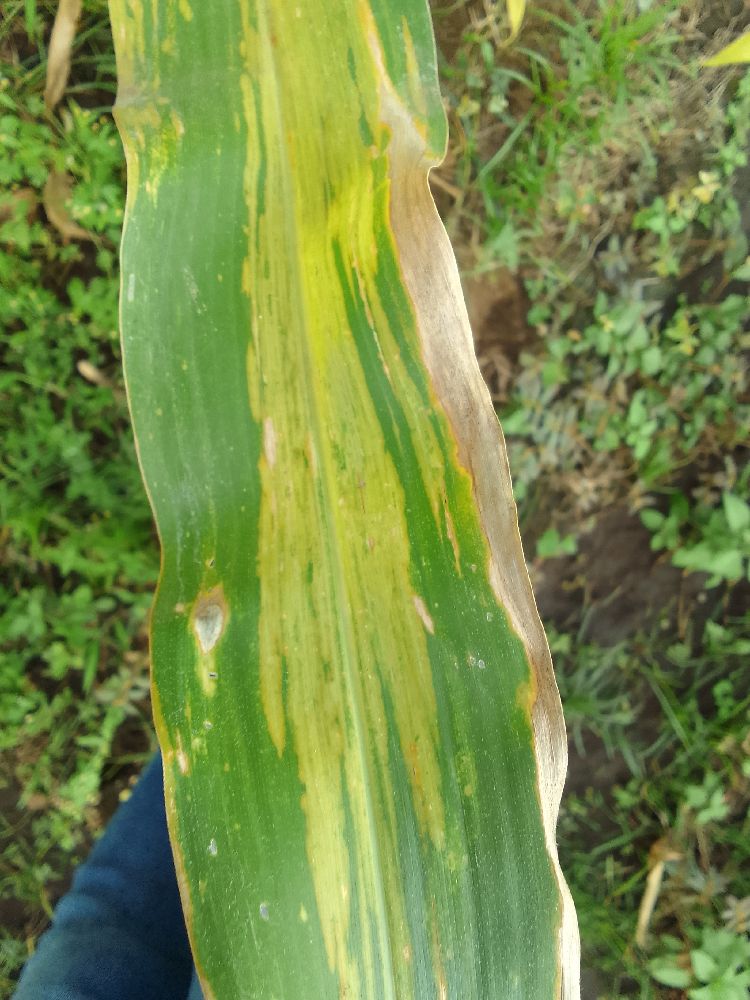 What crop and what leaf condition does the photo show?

maize, maize lethal necrosis
